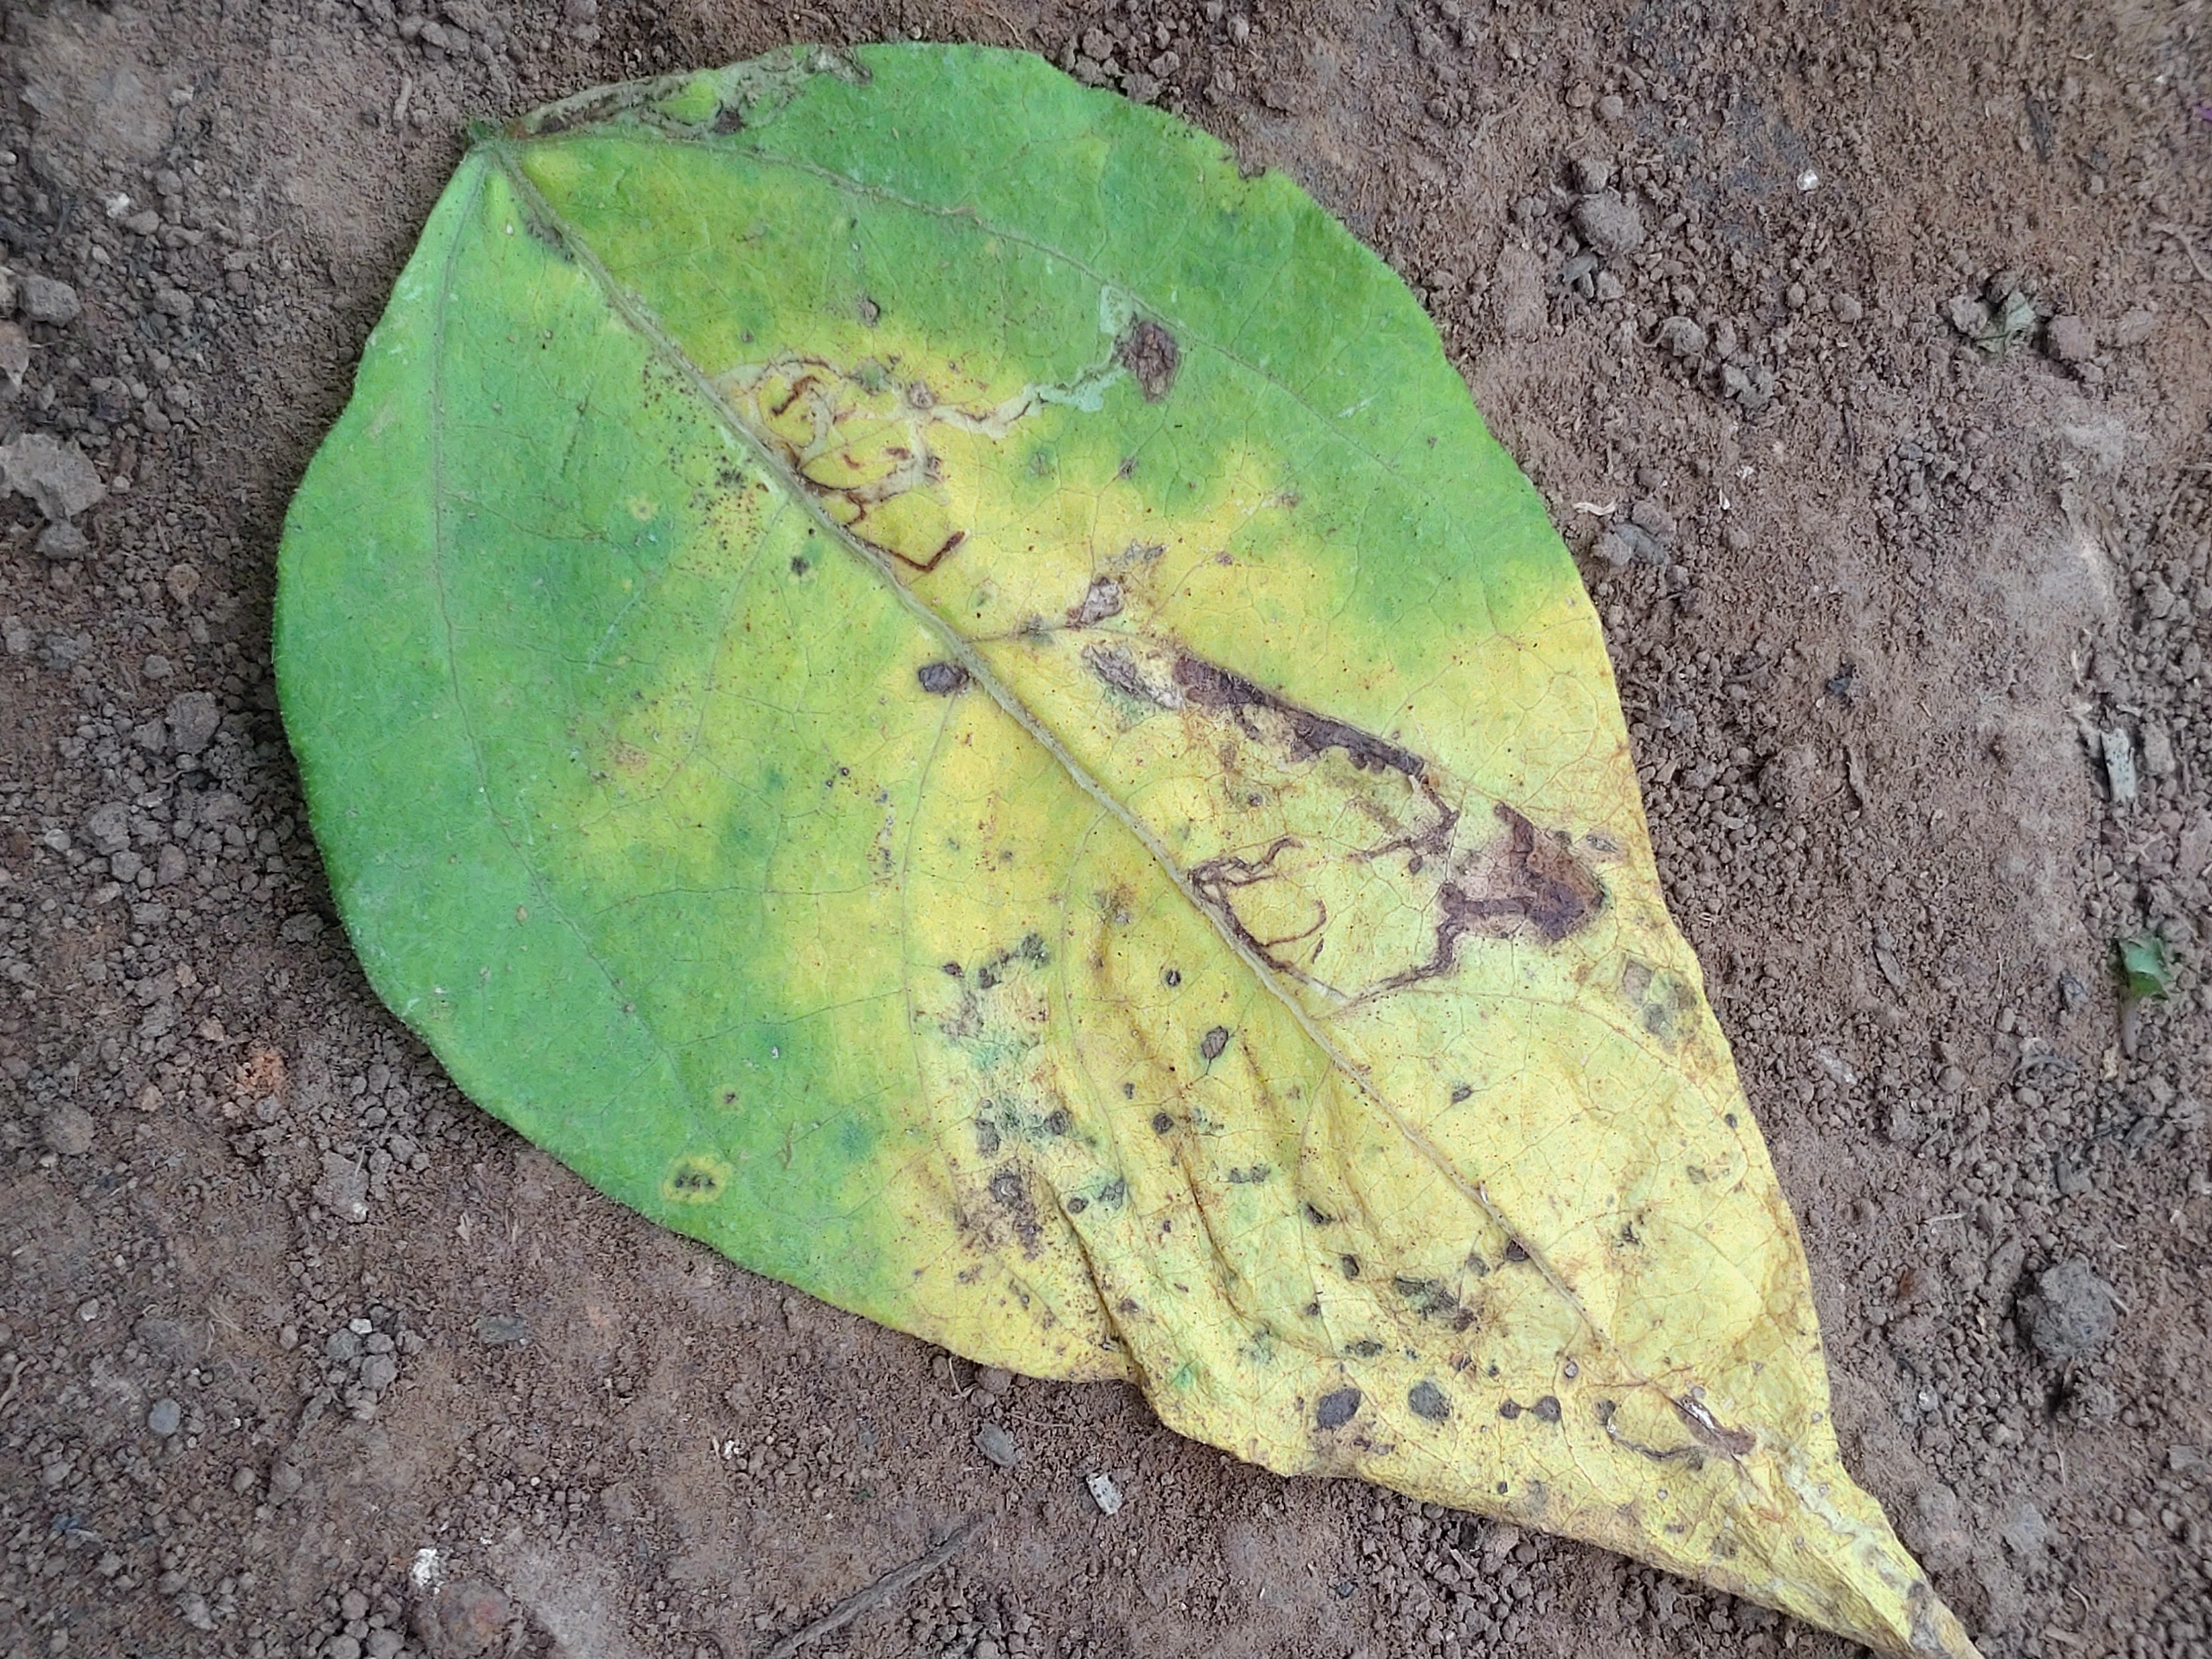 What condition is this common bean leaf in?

anthracnose
